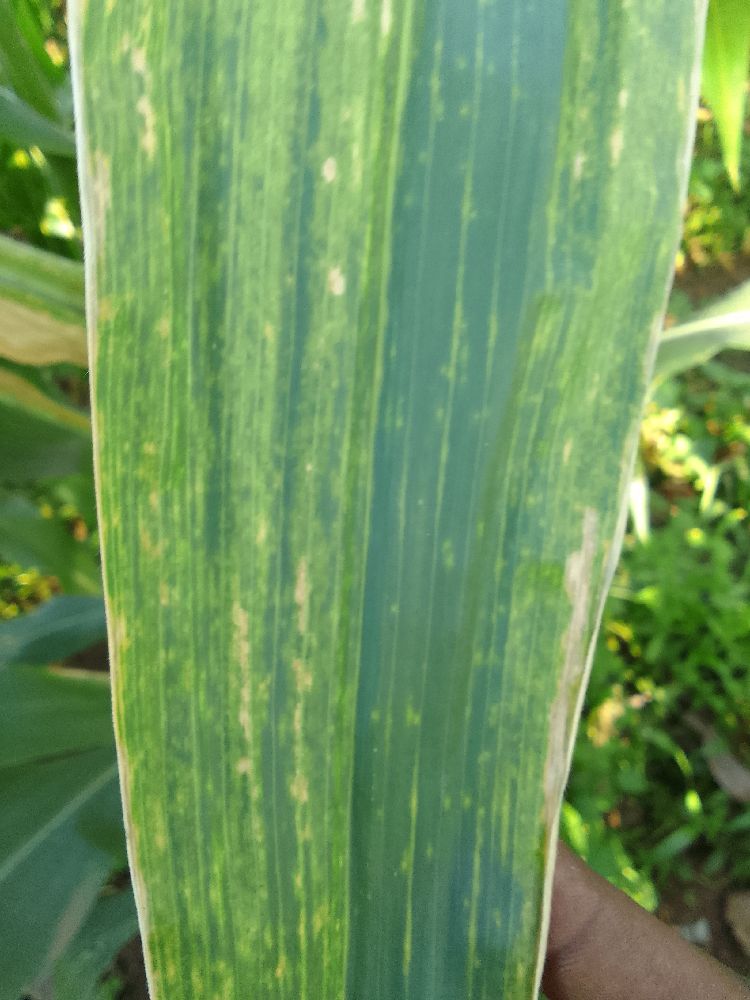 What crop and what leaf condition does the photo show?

maize, maize lethal necrosis
